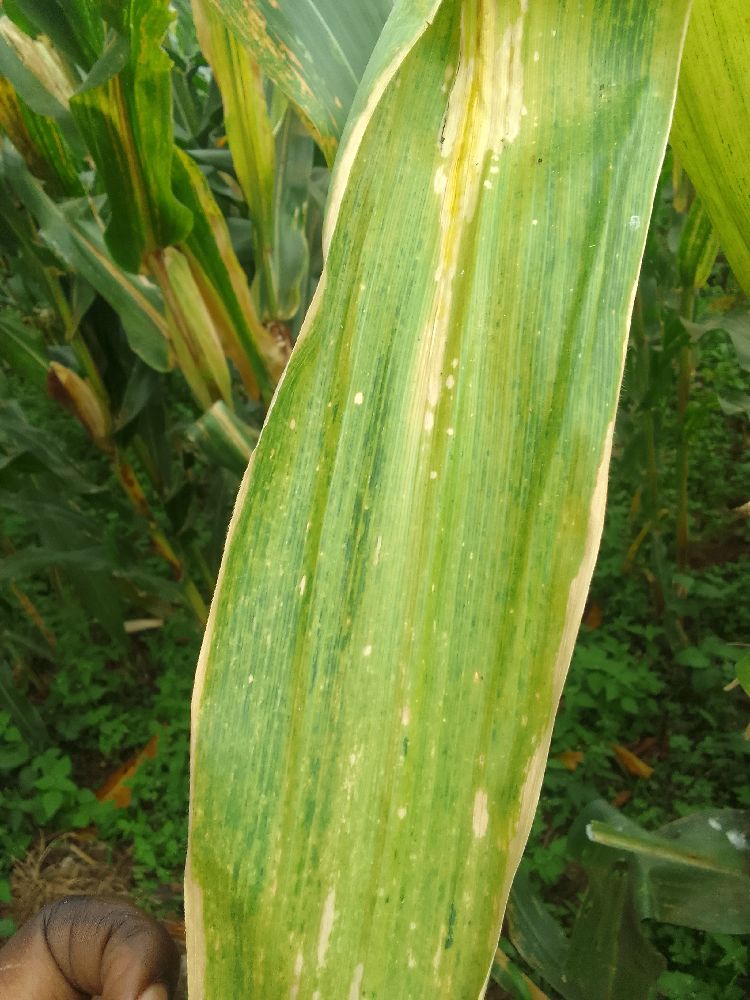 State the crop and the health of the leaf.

maize, maize lethal necrosis
